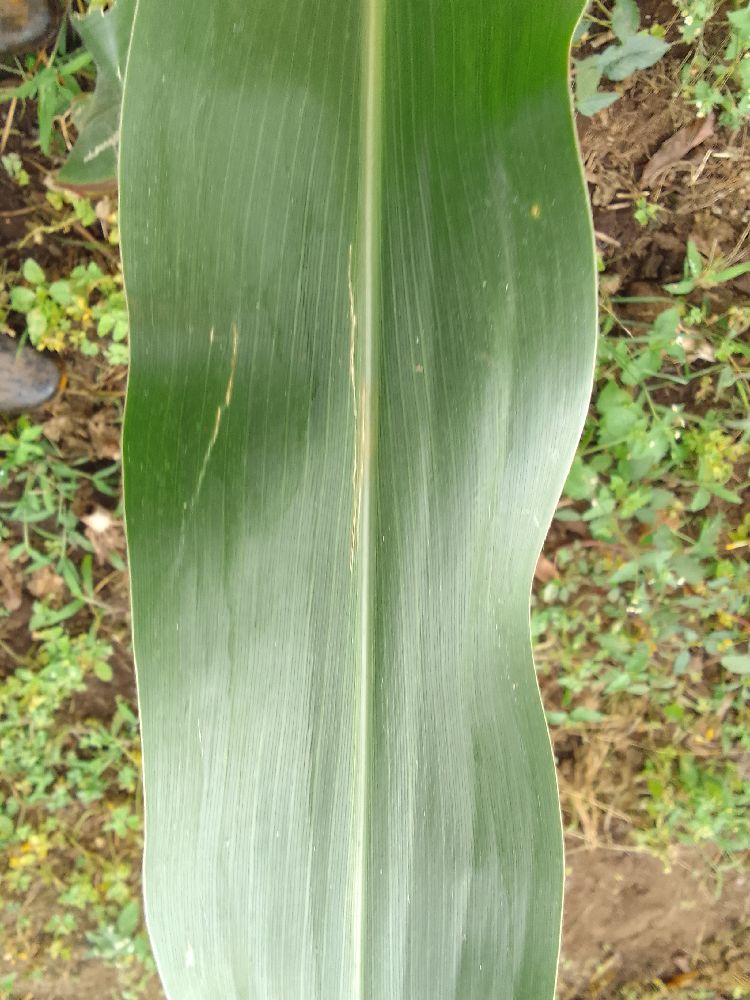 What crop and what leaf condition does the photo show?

maize, healthy
